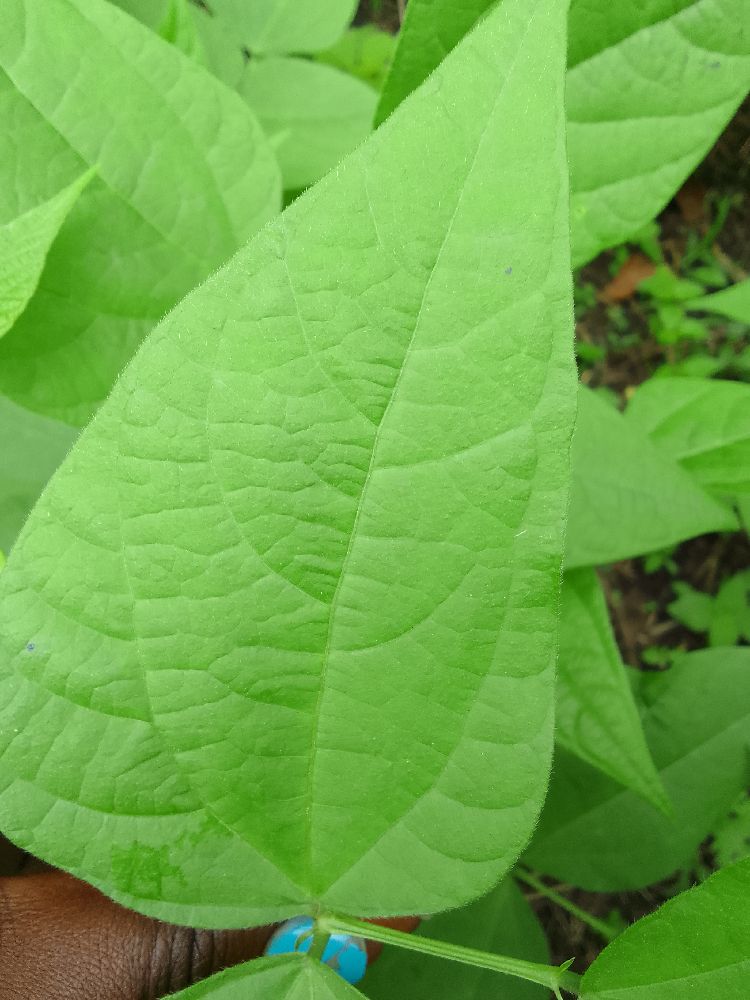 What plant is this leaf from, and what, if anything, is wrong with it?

common bean, healthy
